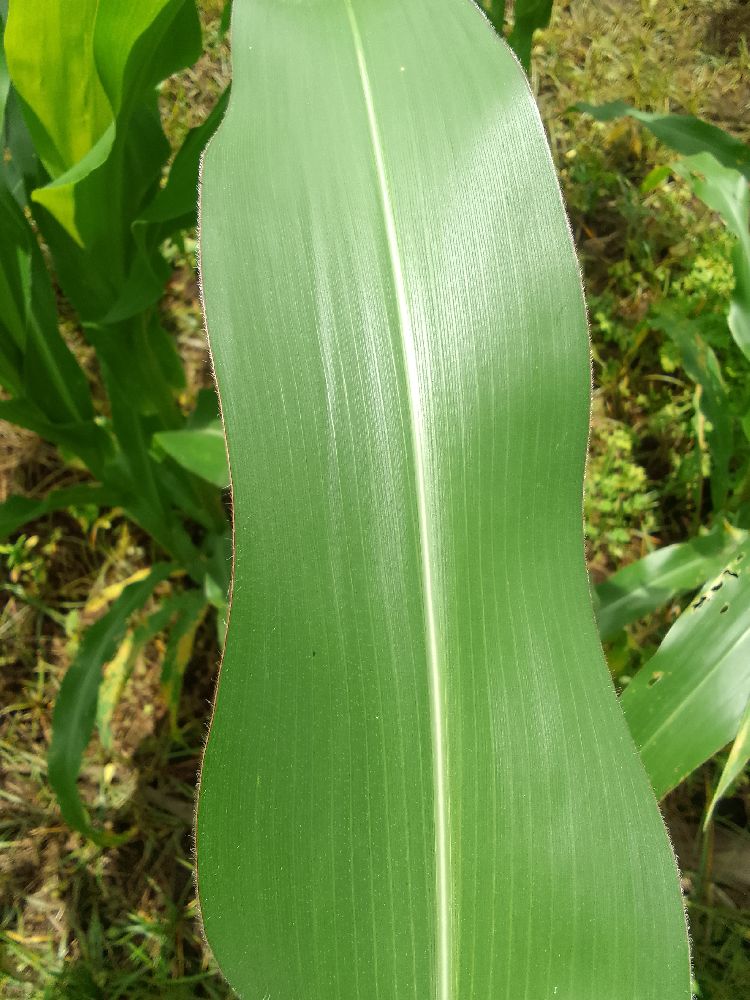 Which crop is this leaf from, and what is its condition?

maize, healthy
